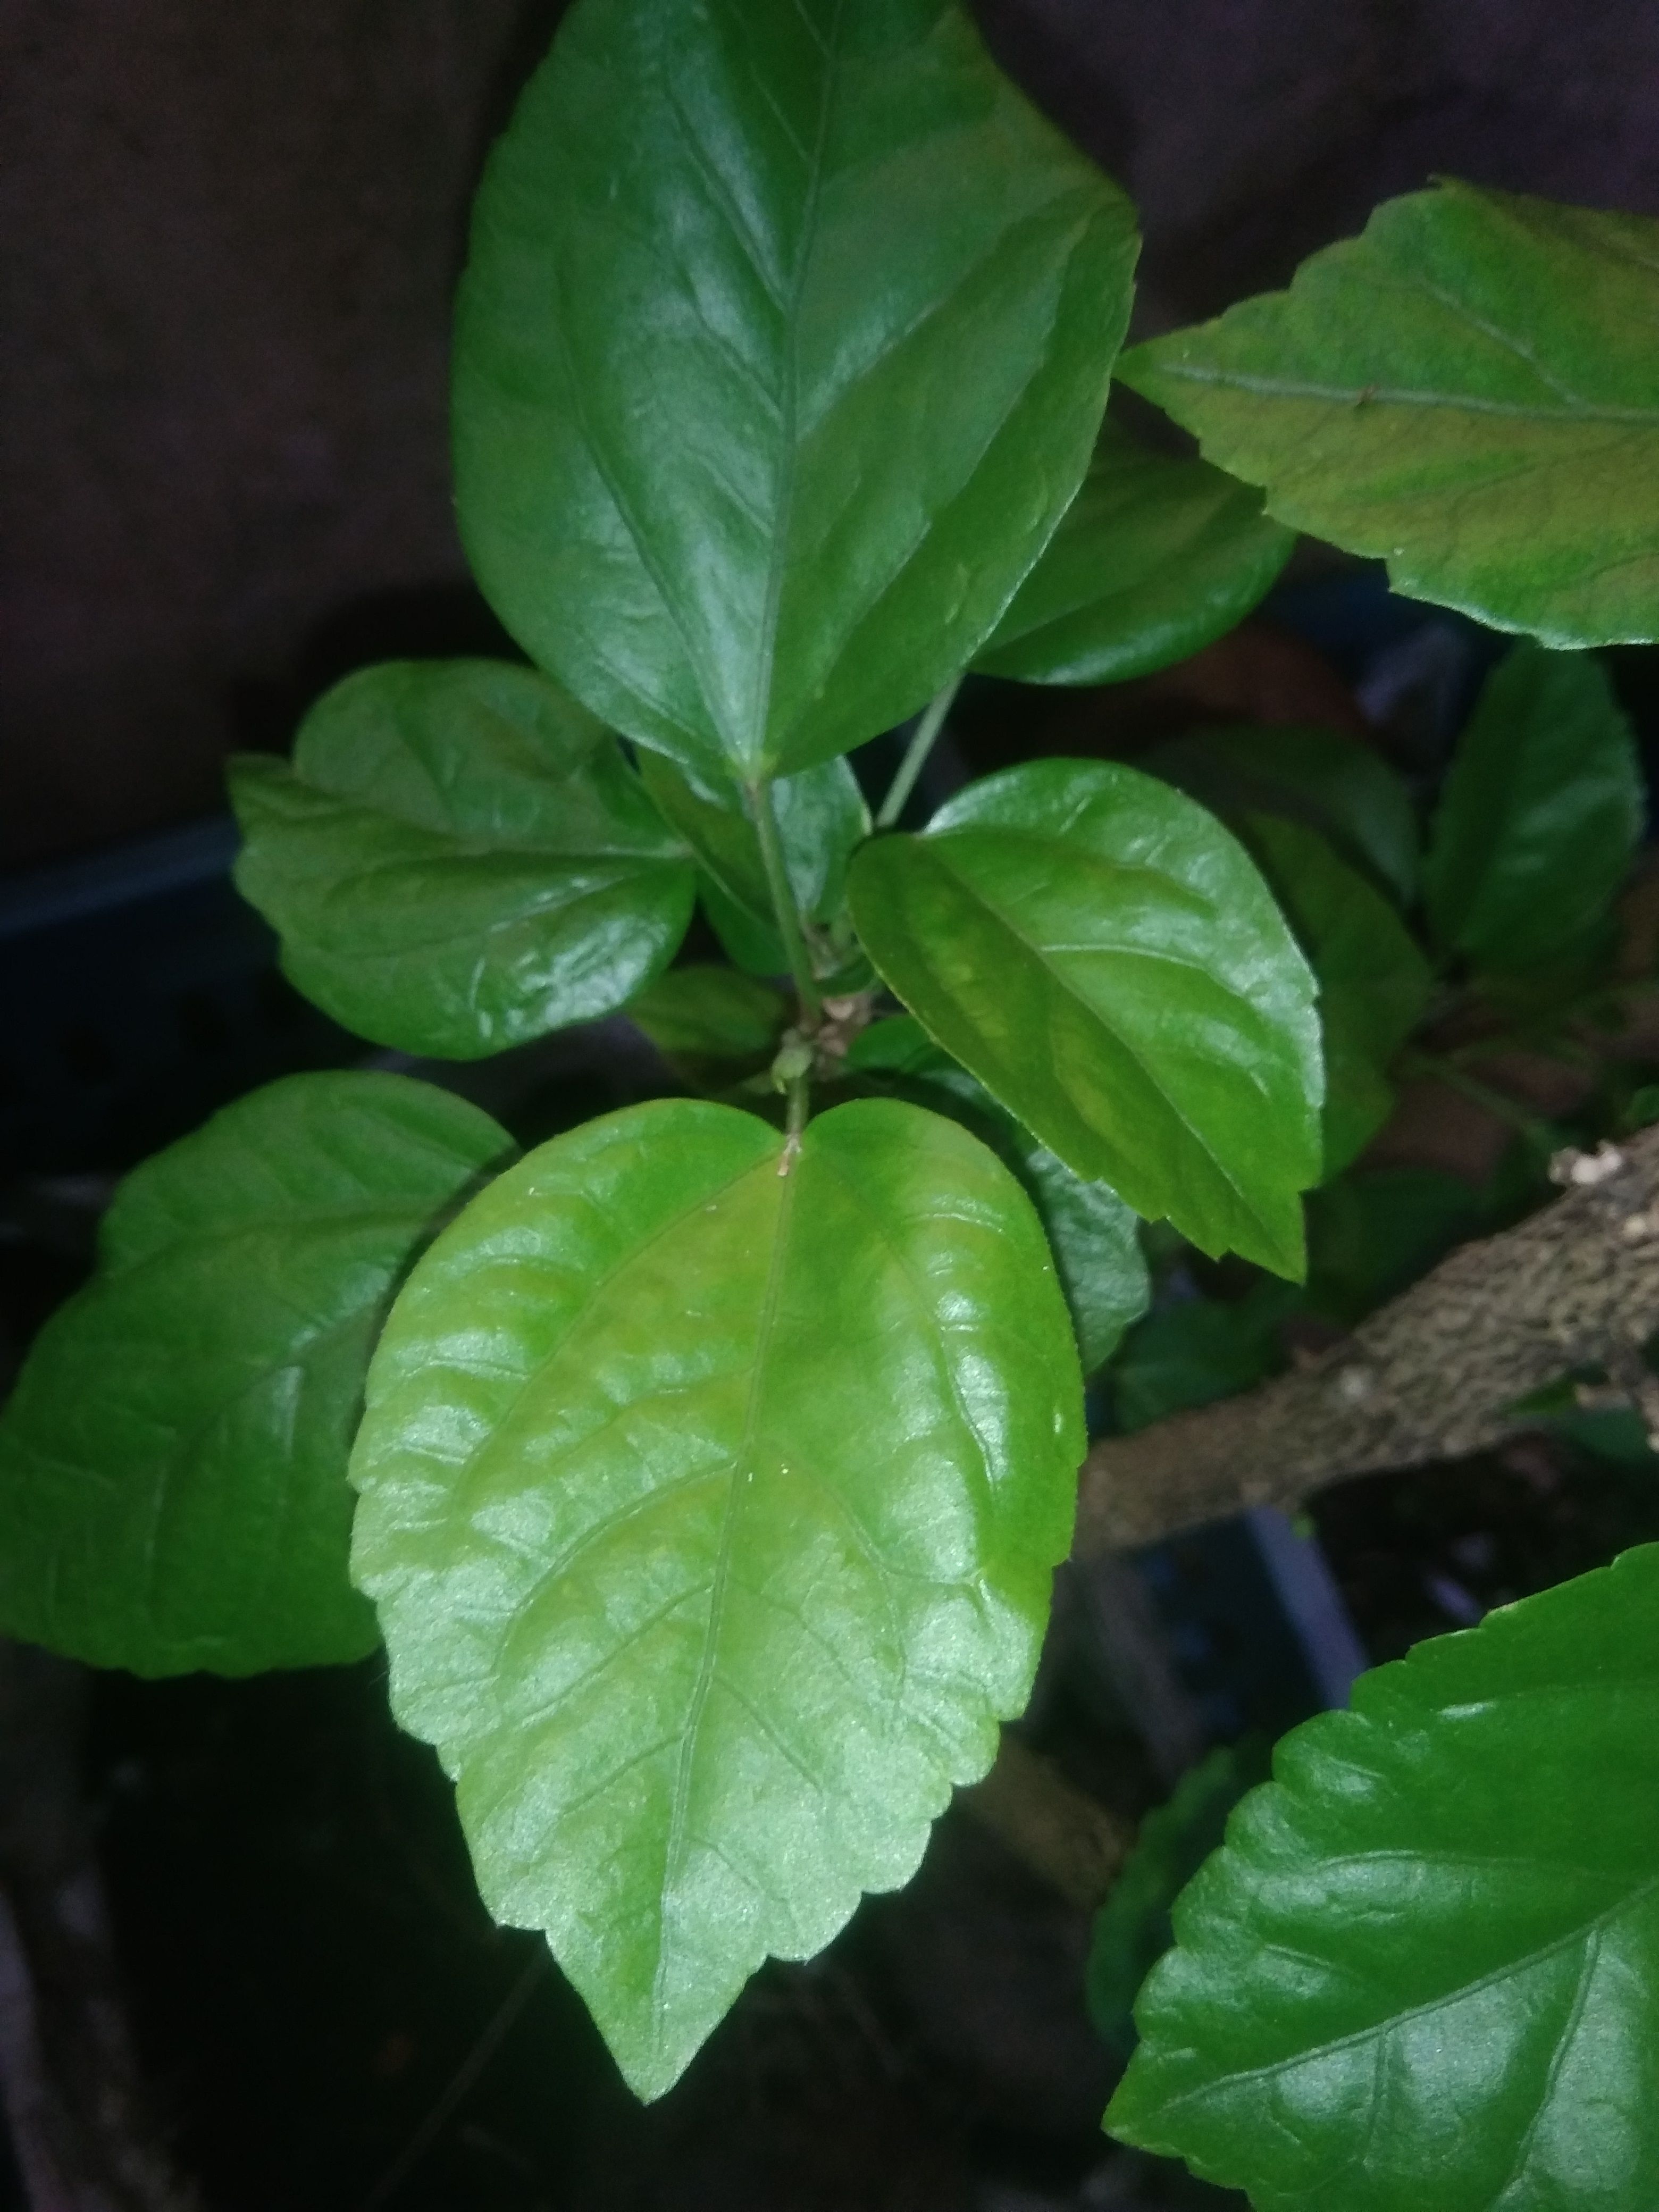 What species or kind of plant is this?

hibiscus
